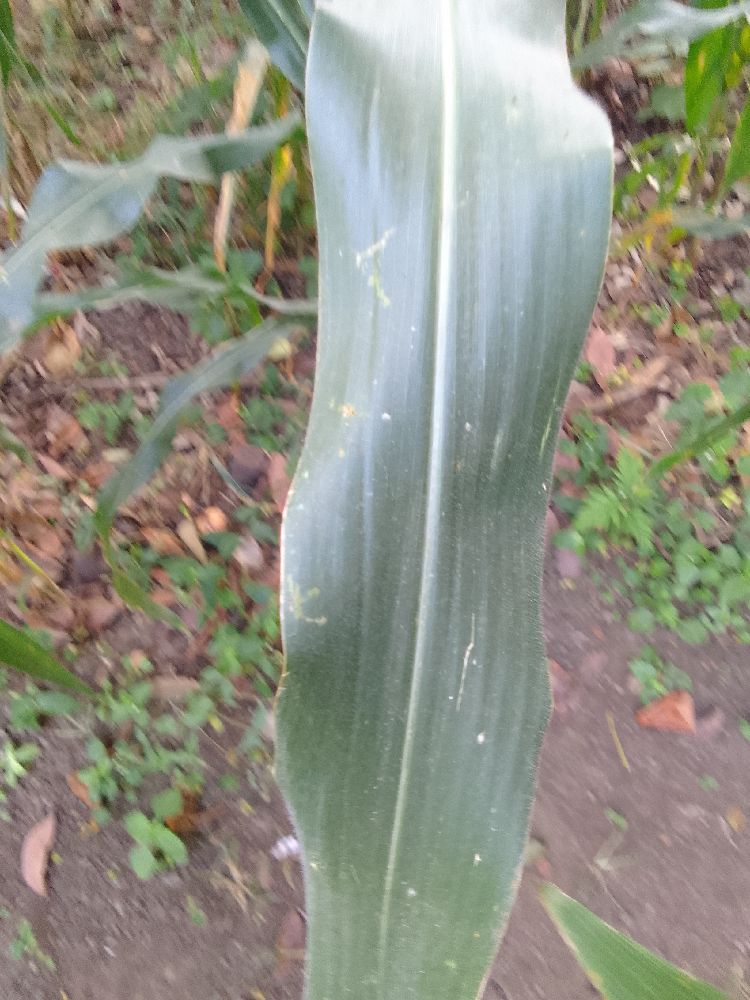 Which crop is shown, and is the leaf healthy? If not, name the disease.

maize, healthy
